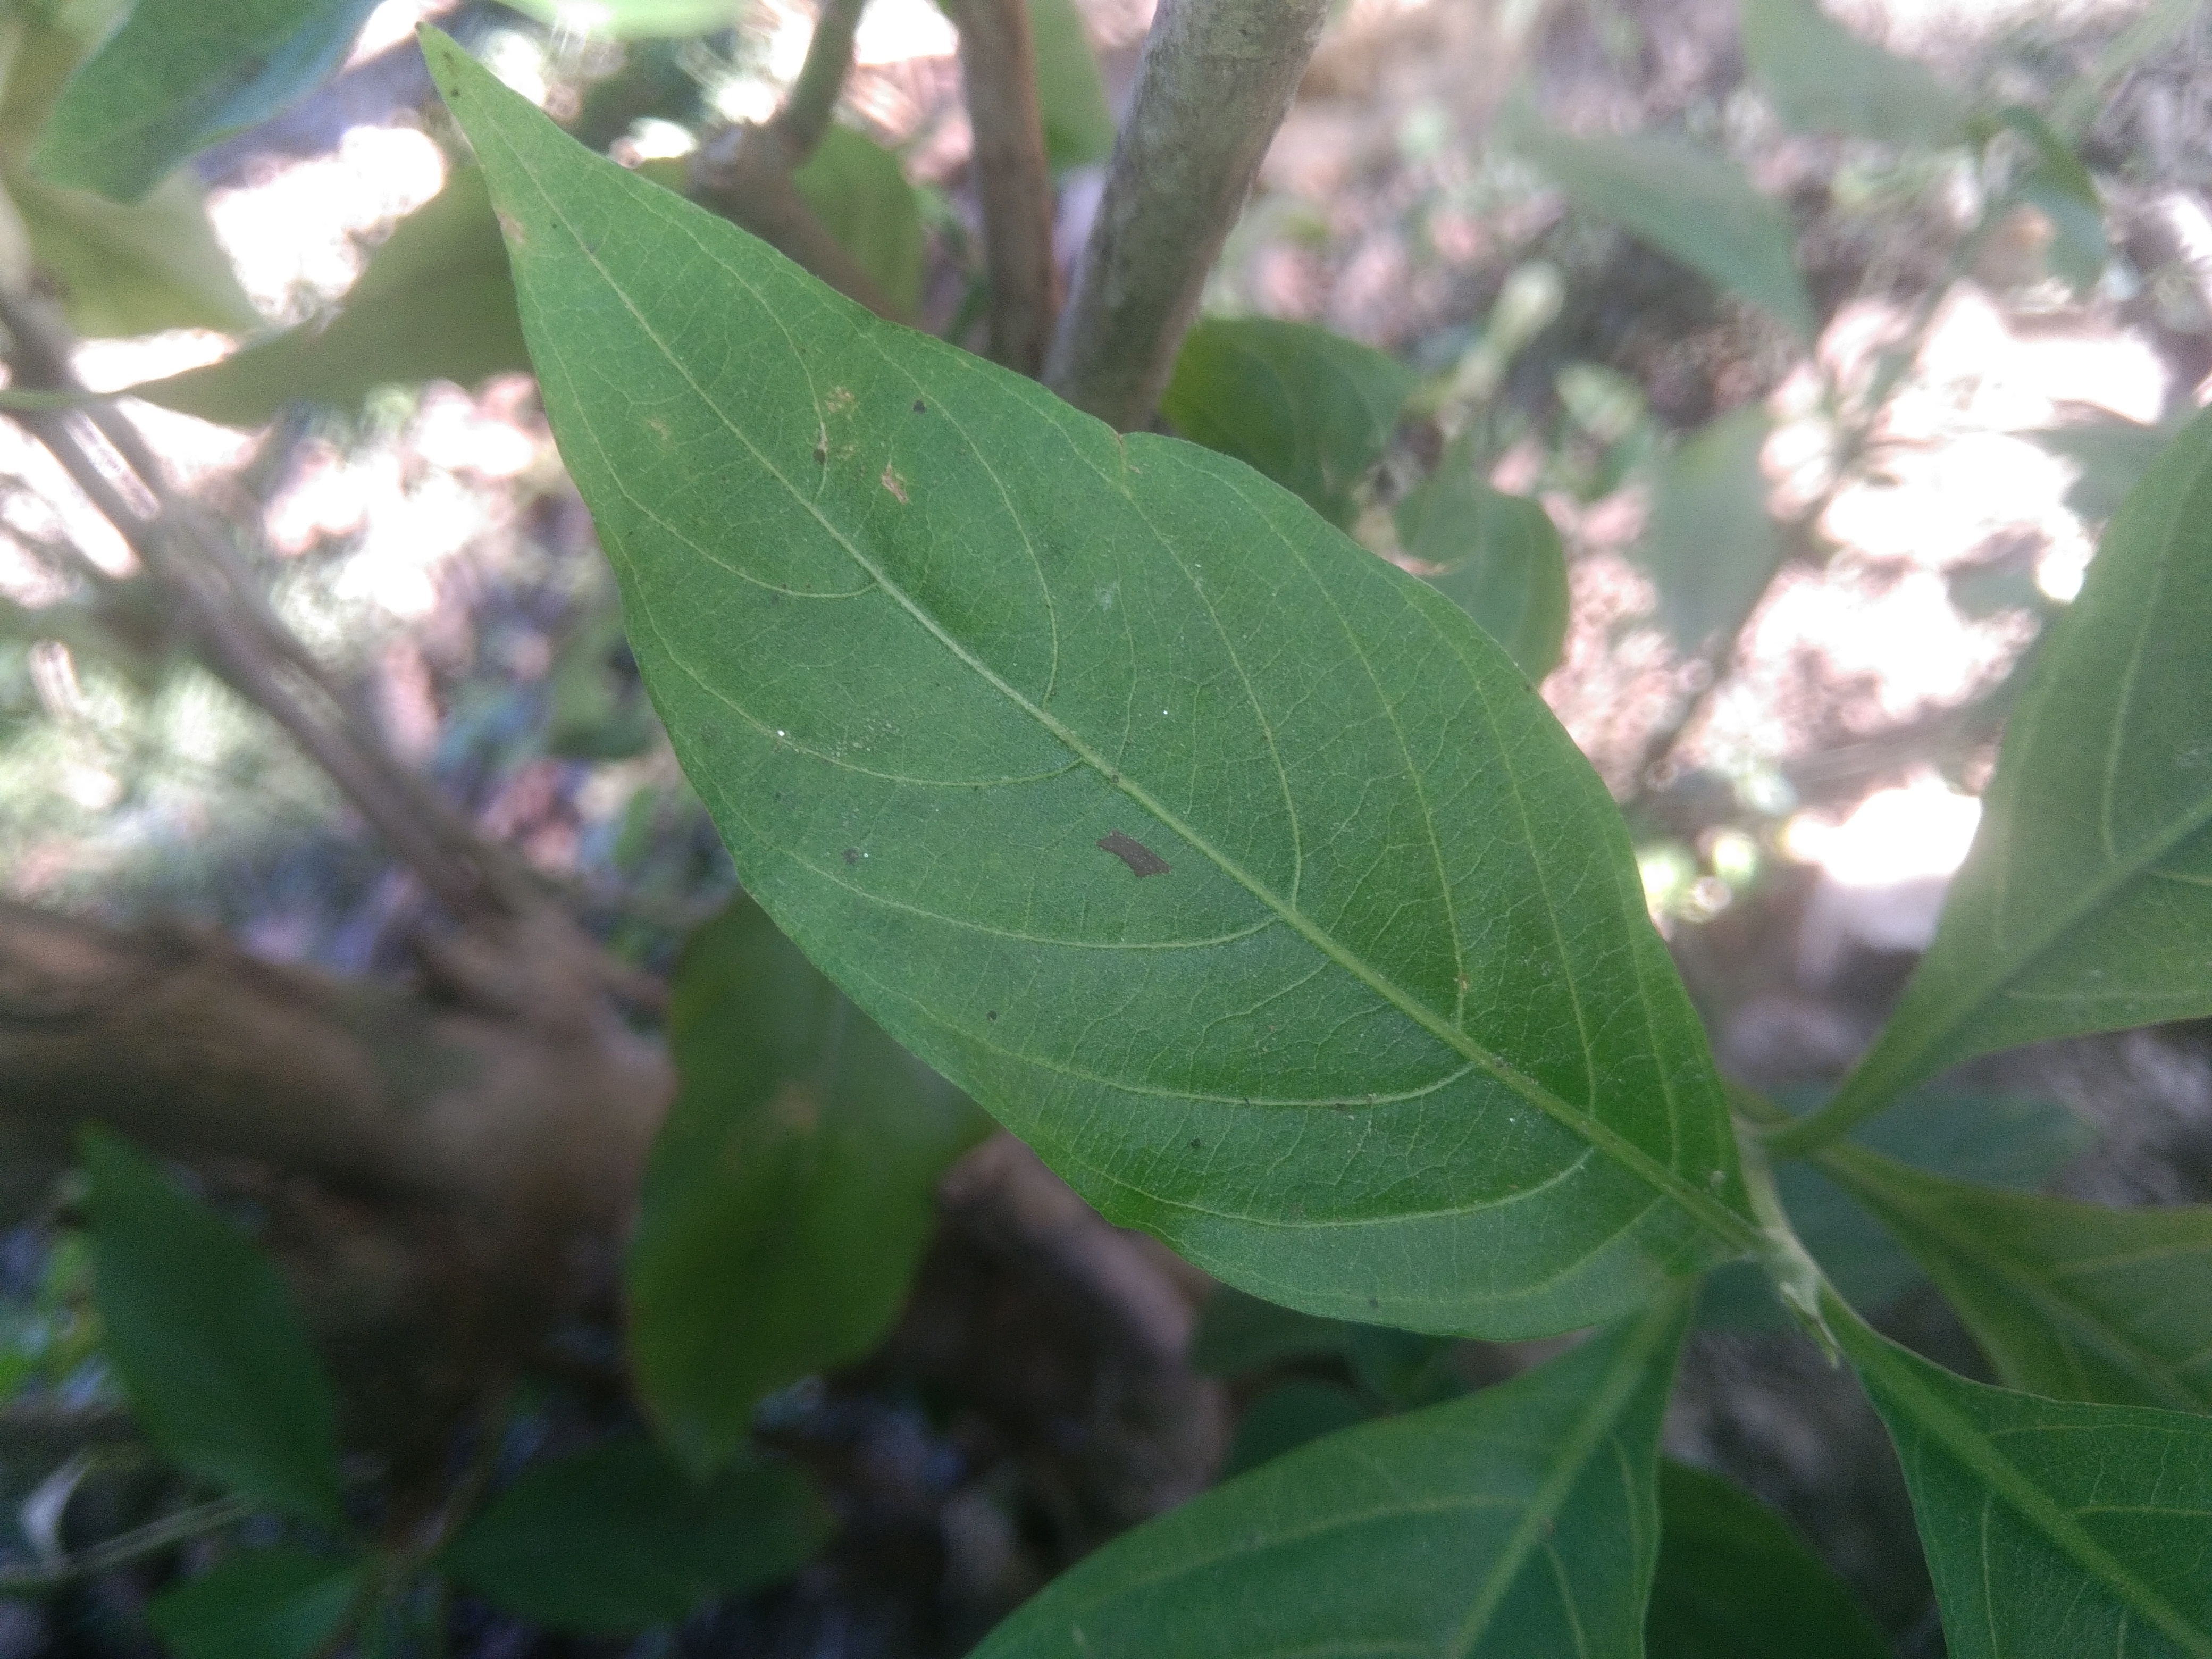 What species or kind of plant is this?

vasaka
